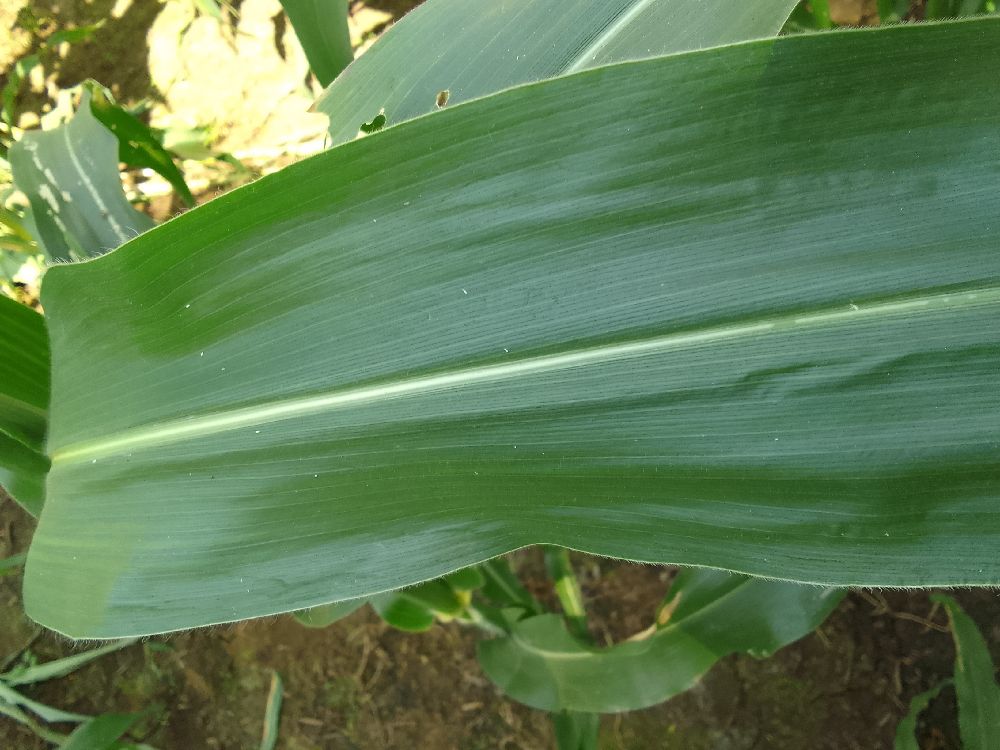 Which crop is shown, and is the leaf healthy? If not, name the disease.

maize, healthy
